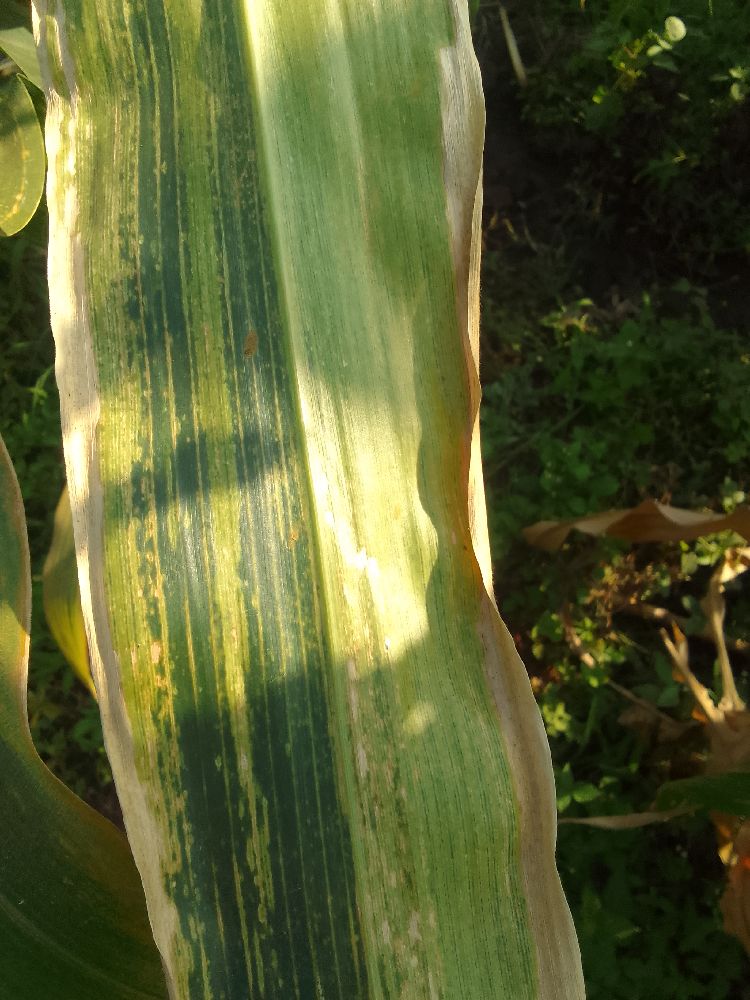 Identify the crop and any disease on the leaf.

maize, maize lethal necrosis
